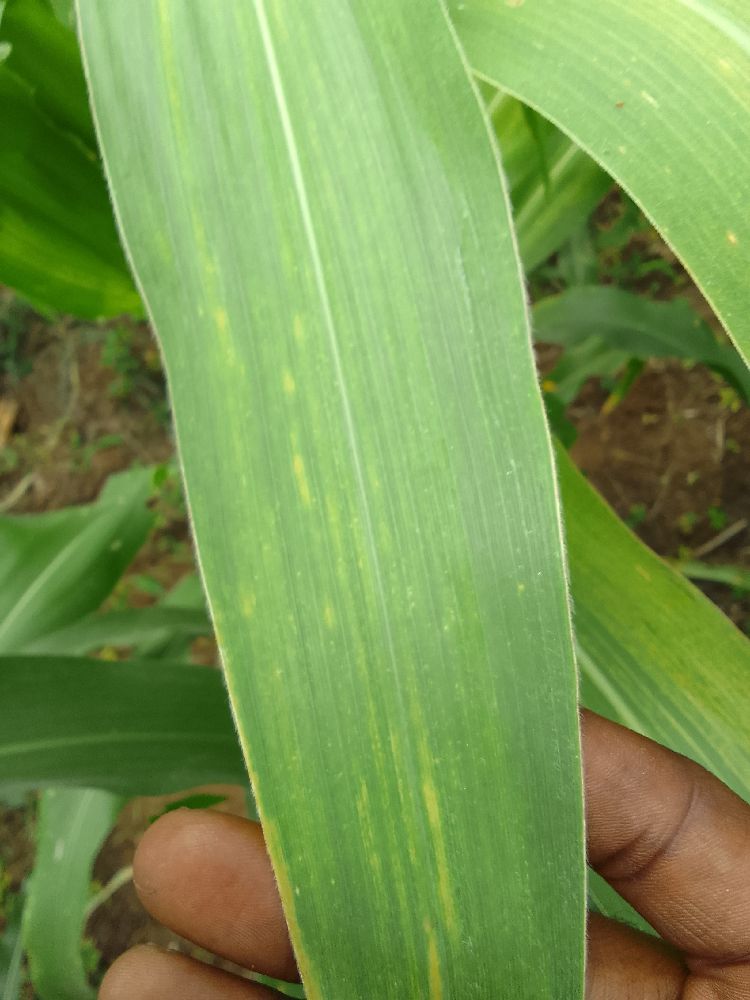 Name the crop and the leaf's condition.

maize, maize lethal necrosis
